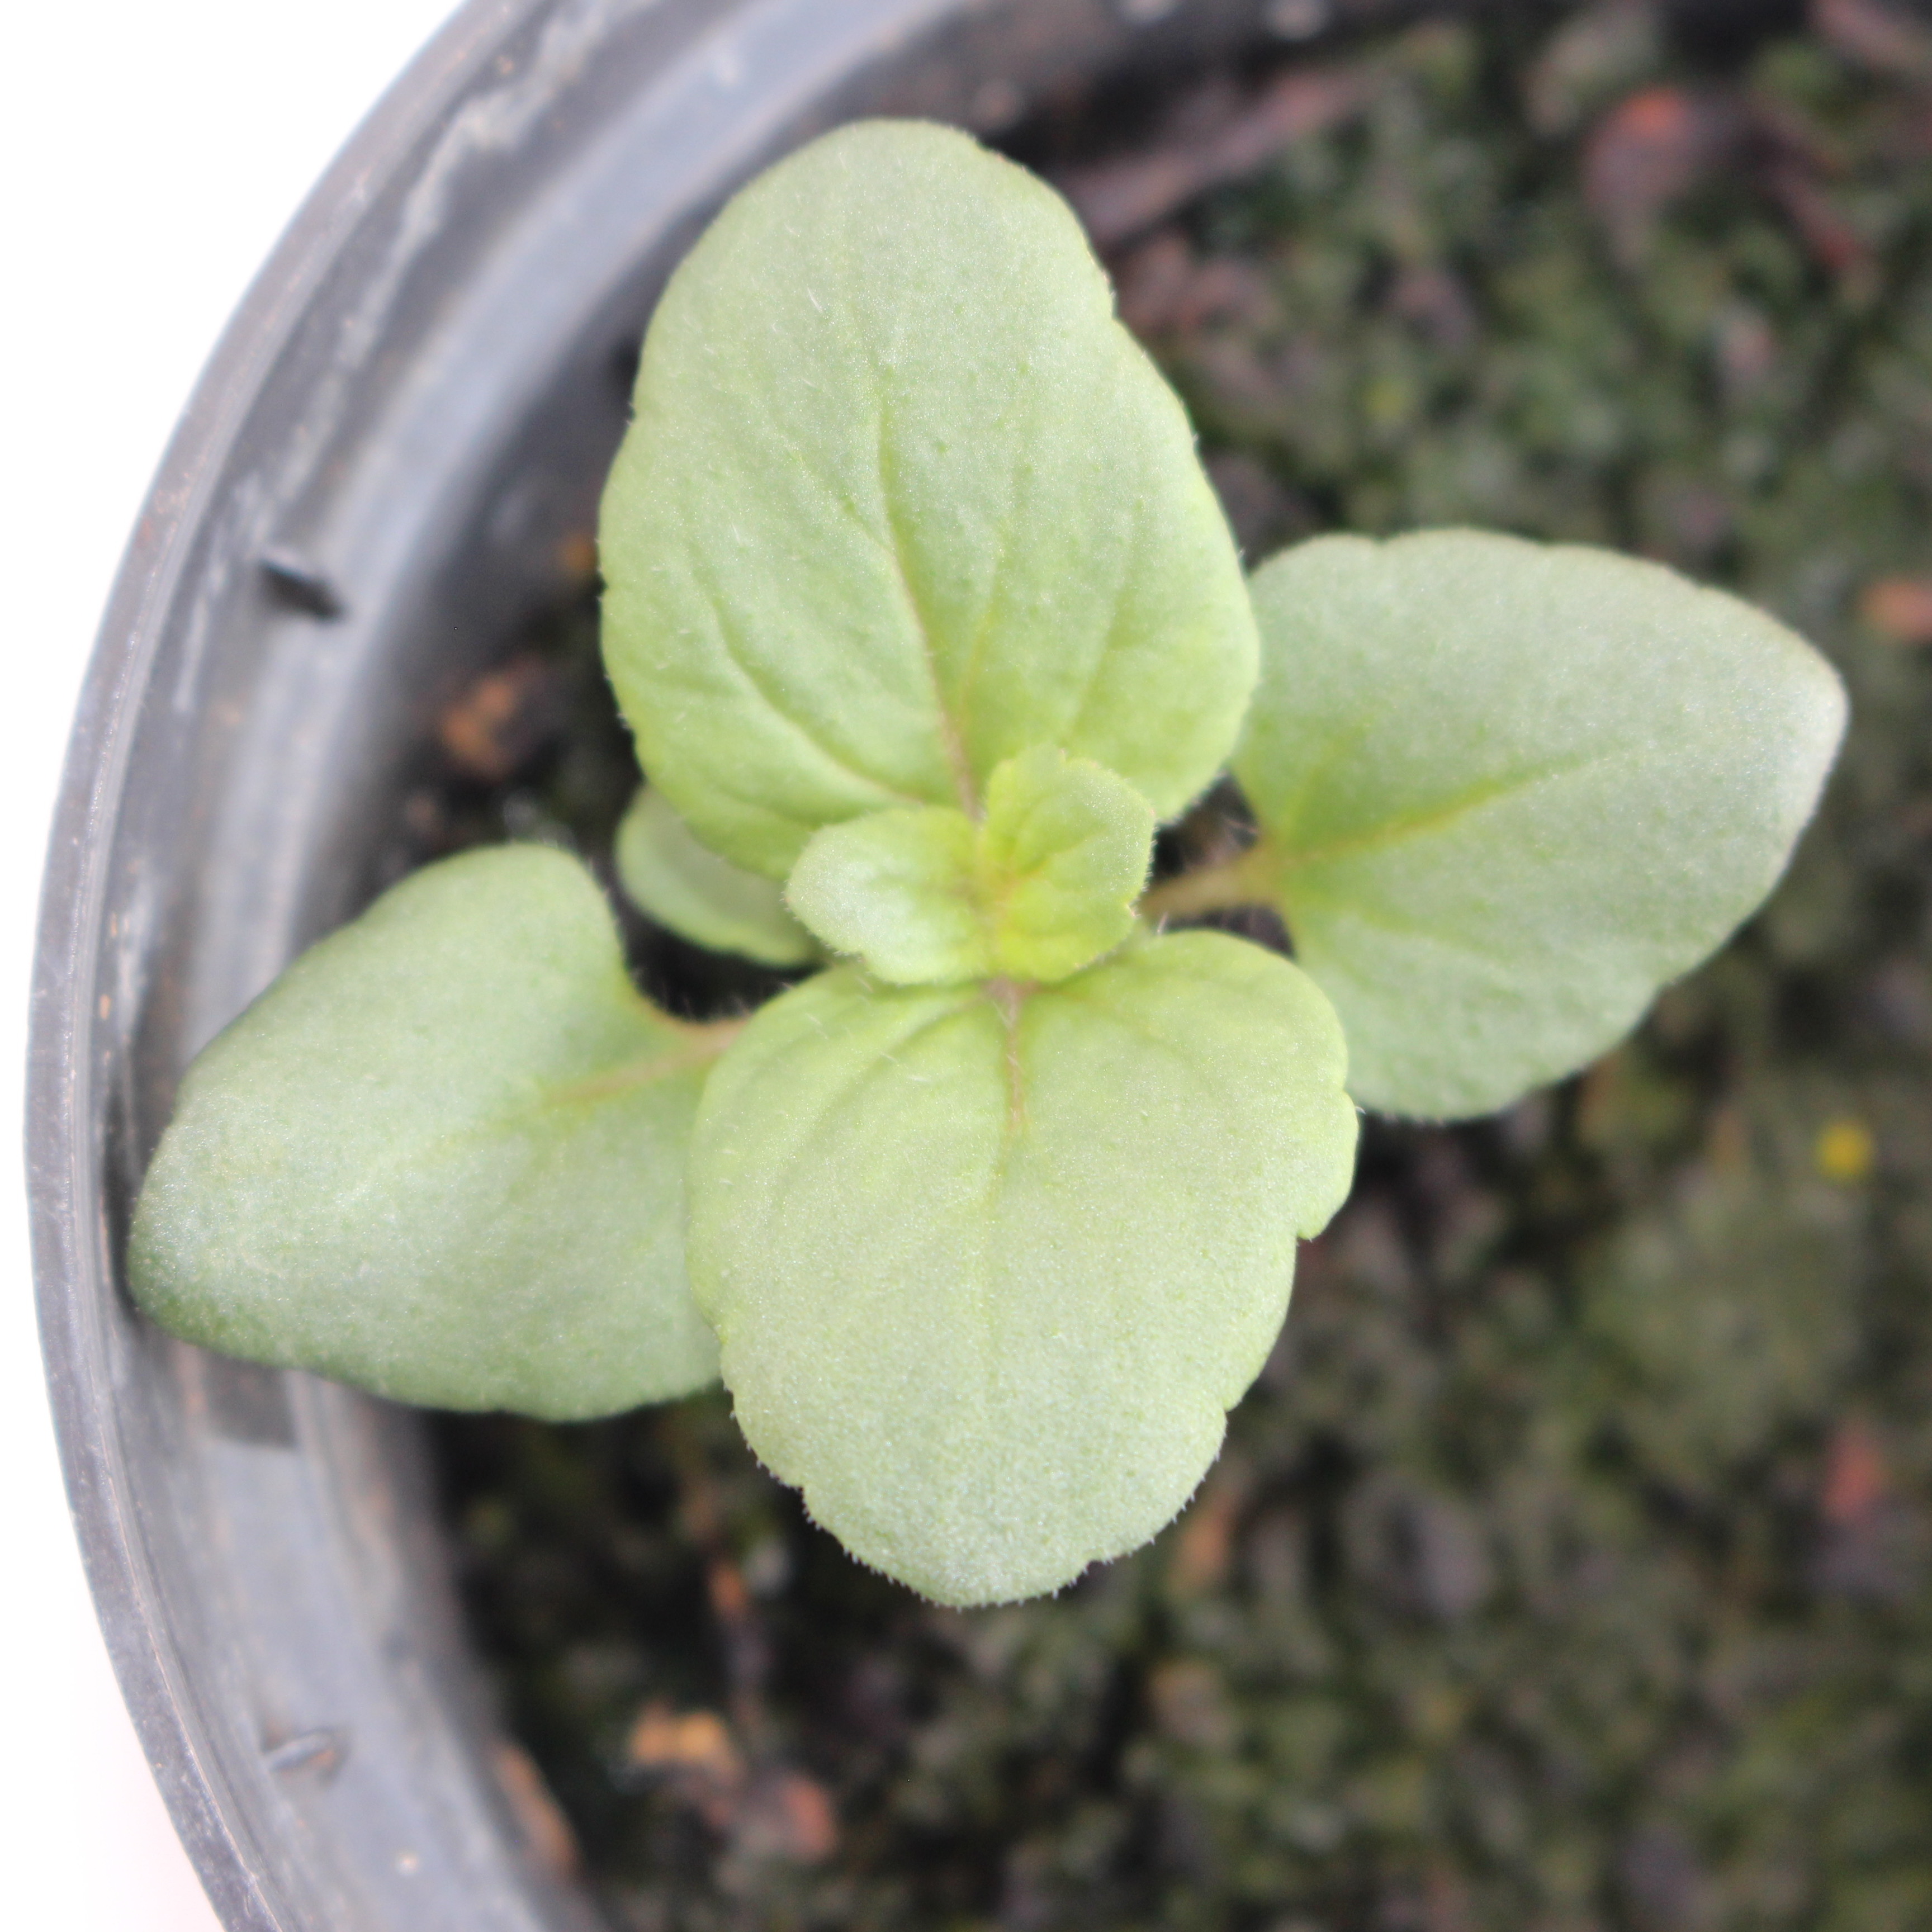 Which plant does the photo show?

Veronica persica
